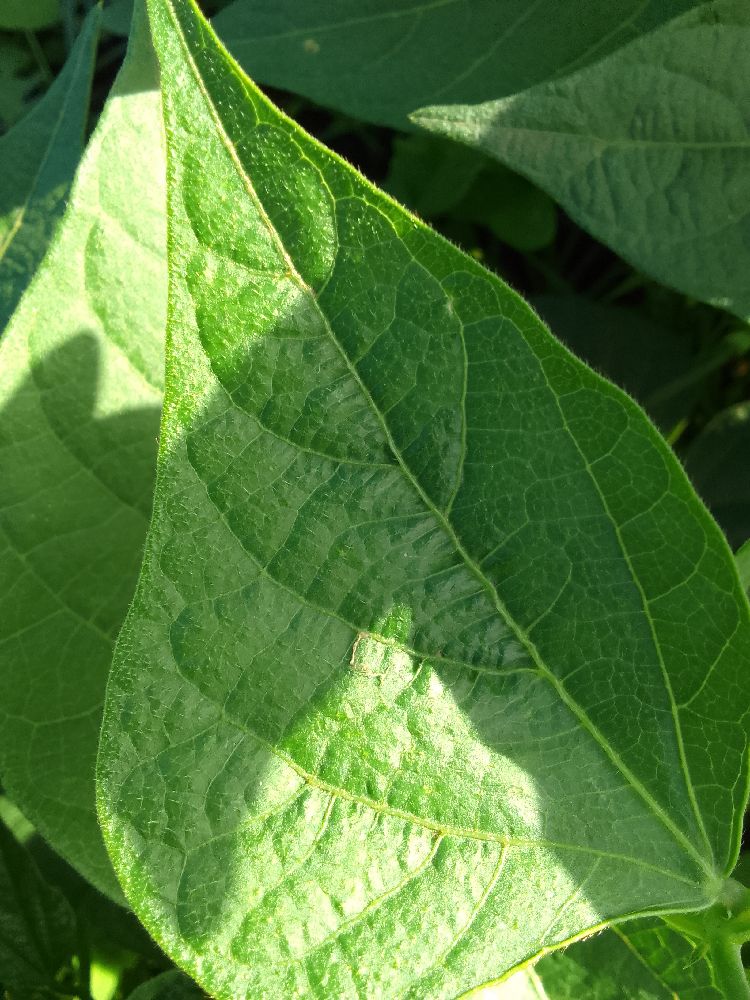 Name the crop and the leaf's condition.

common bean, healthy
